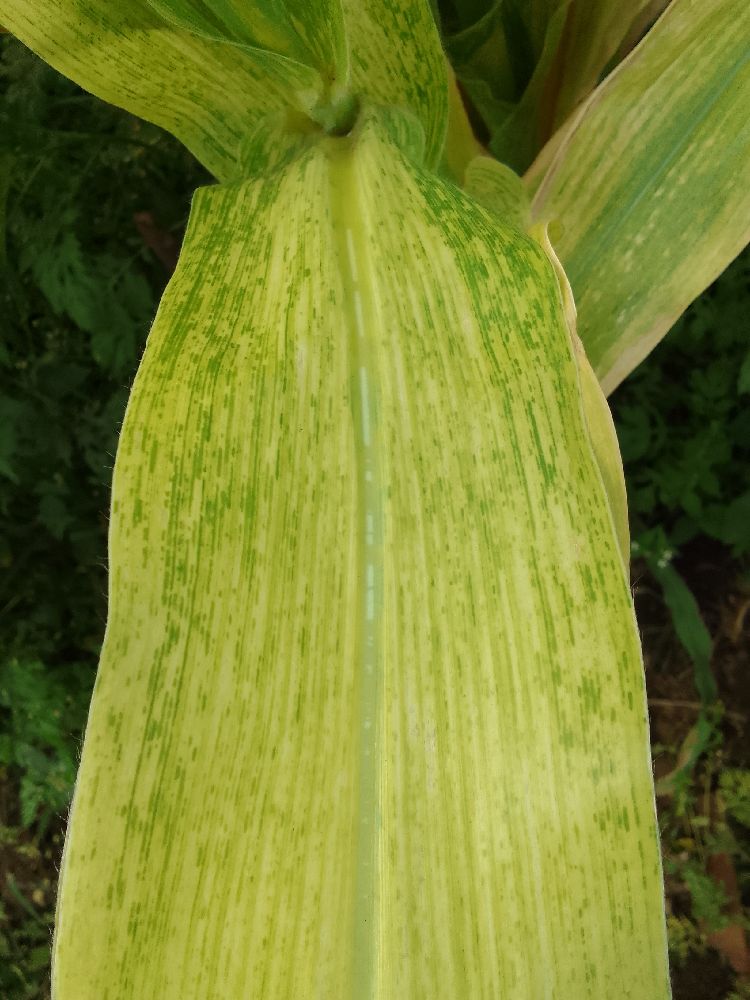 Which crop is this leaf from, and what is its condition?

maize, maize lethal necrosis
